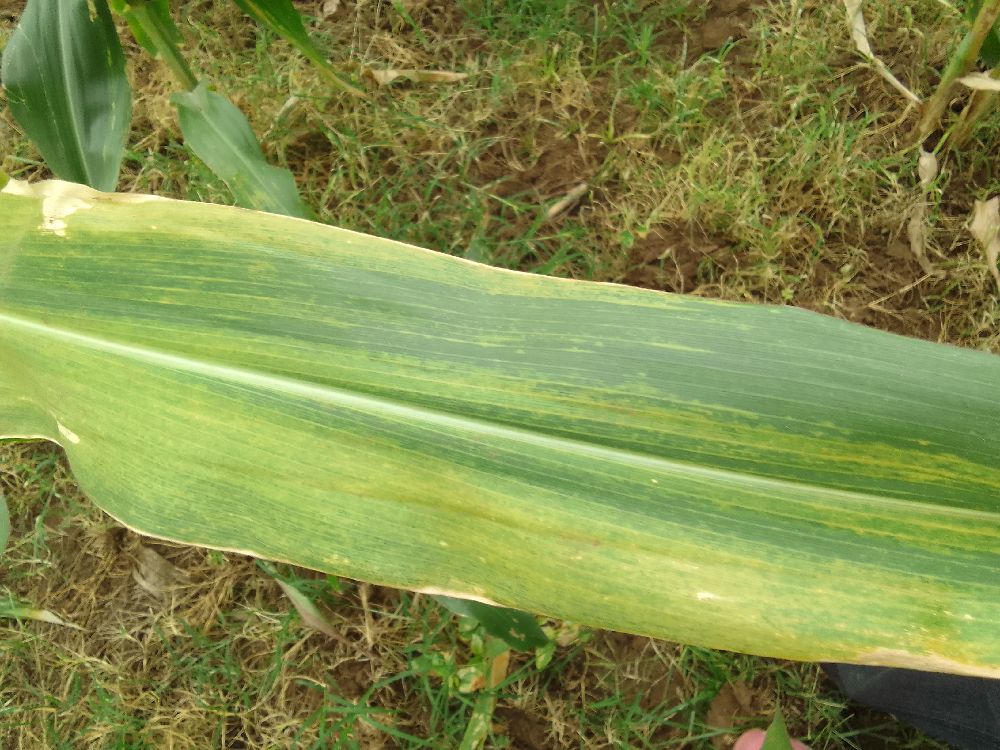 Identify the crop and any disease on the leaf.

maize, maize lethal necrosis
